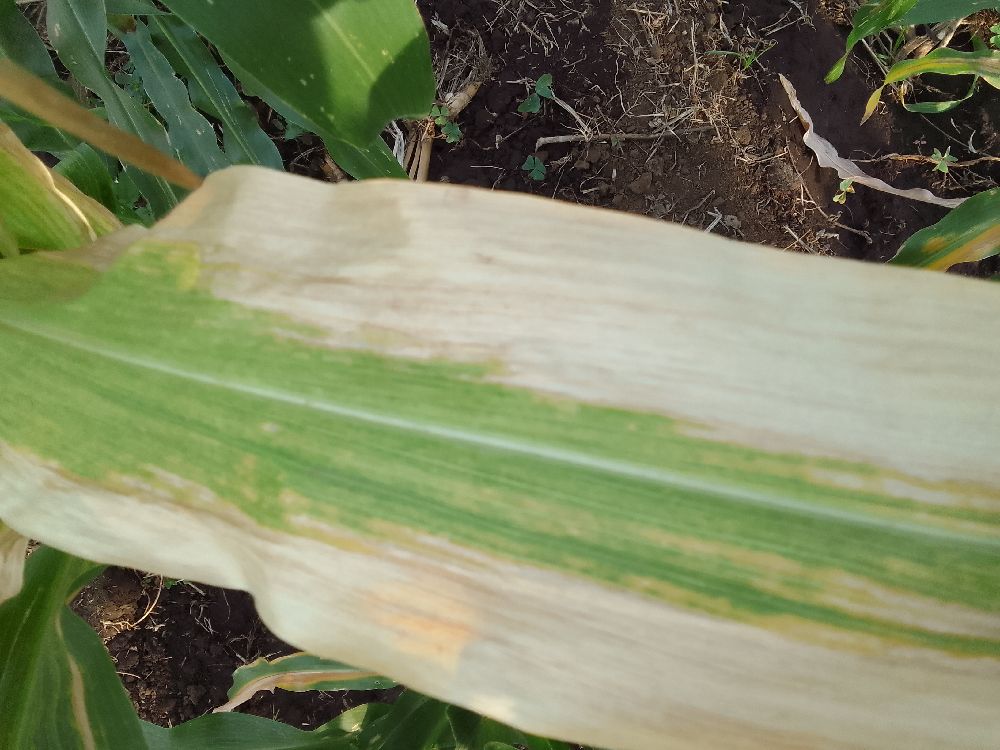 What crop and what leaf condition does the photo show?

maize, maize lethal necrosis
